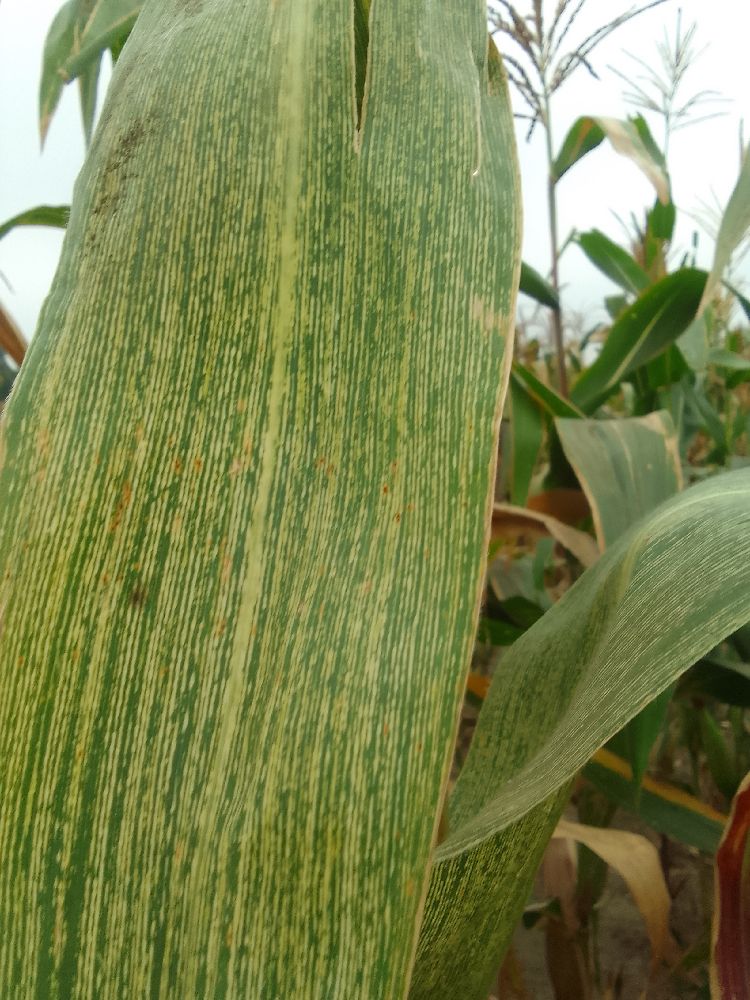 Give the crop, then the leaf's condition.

maize, maize streak virus
